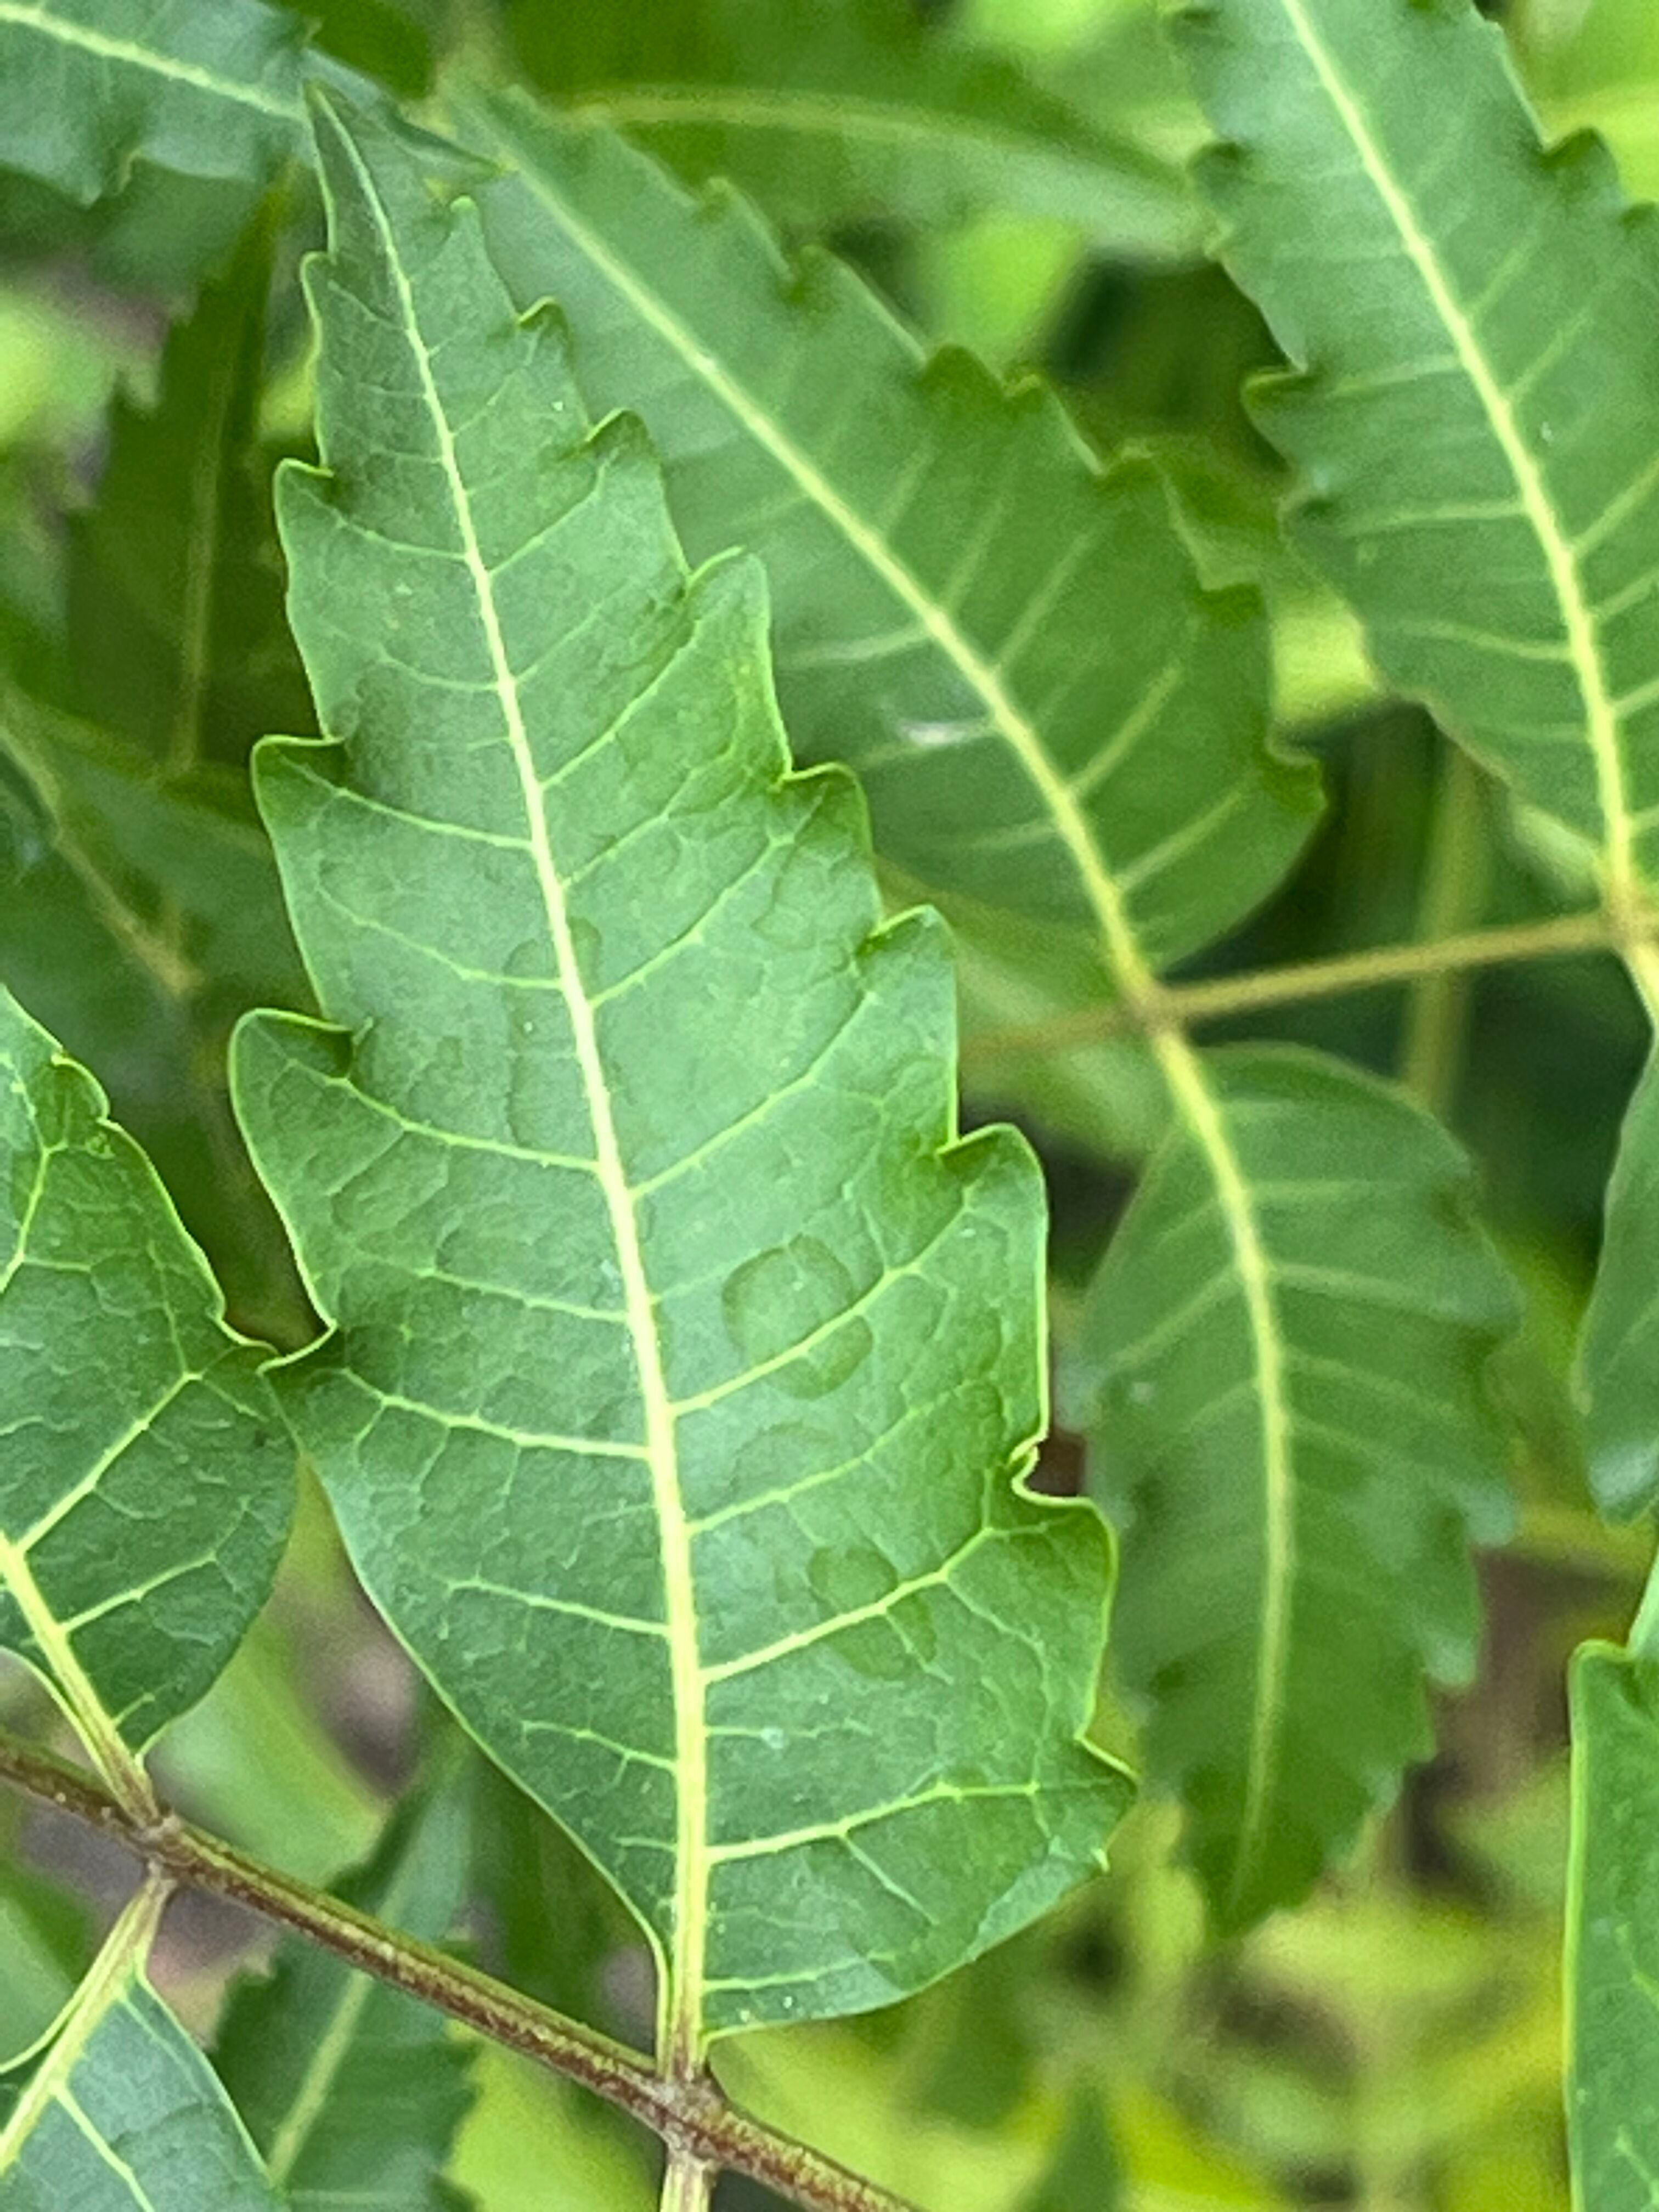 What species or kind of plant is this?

neem
